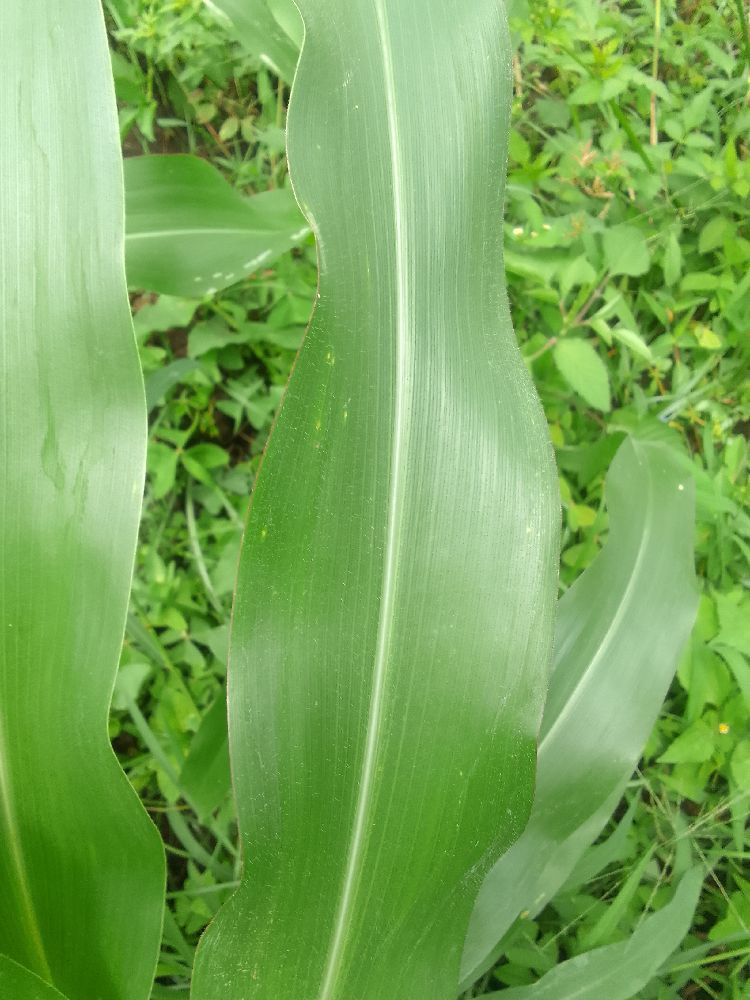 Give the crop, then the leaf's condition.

maize, healthy
